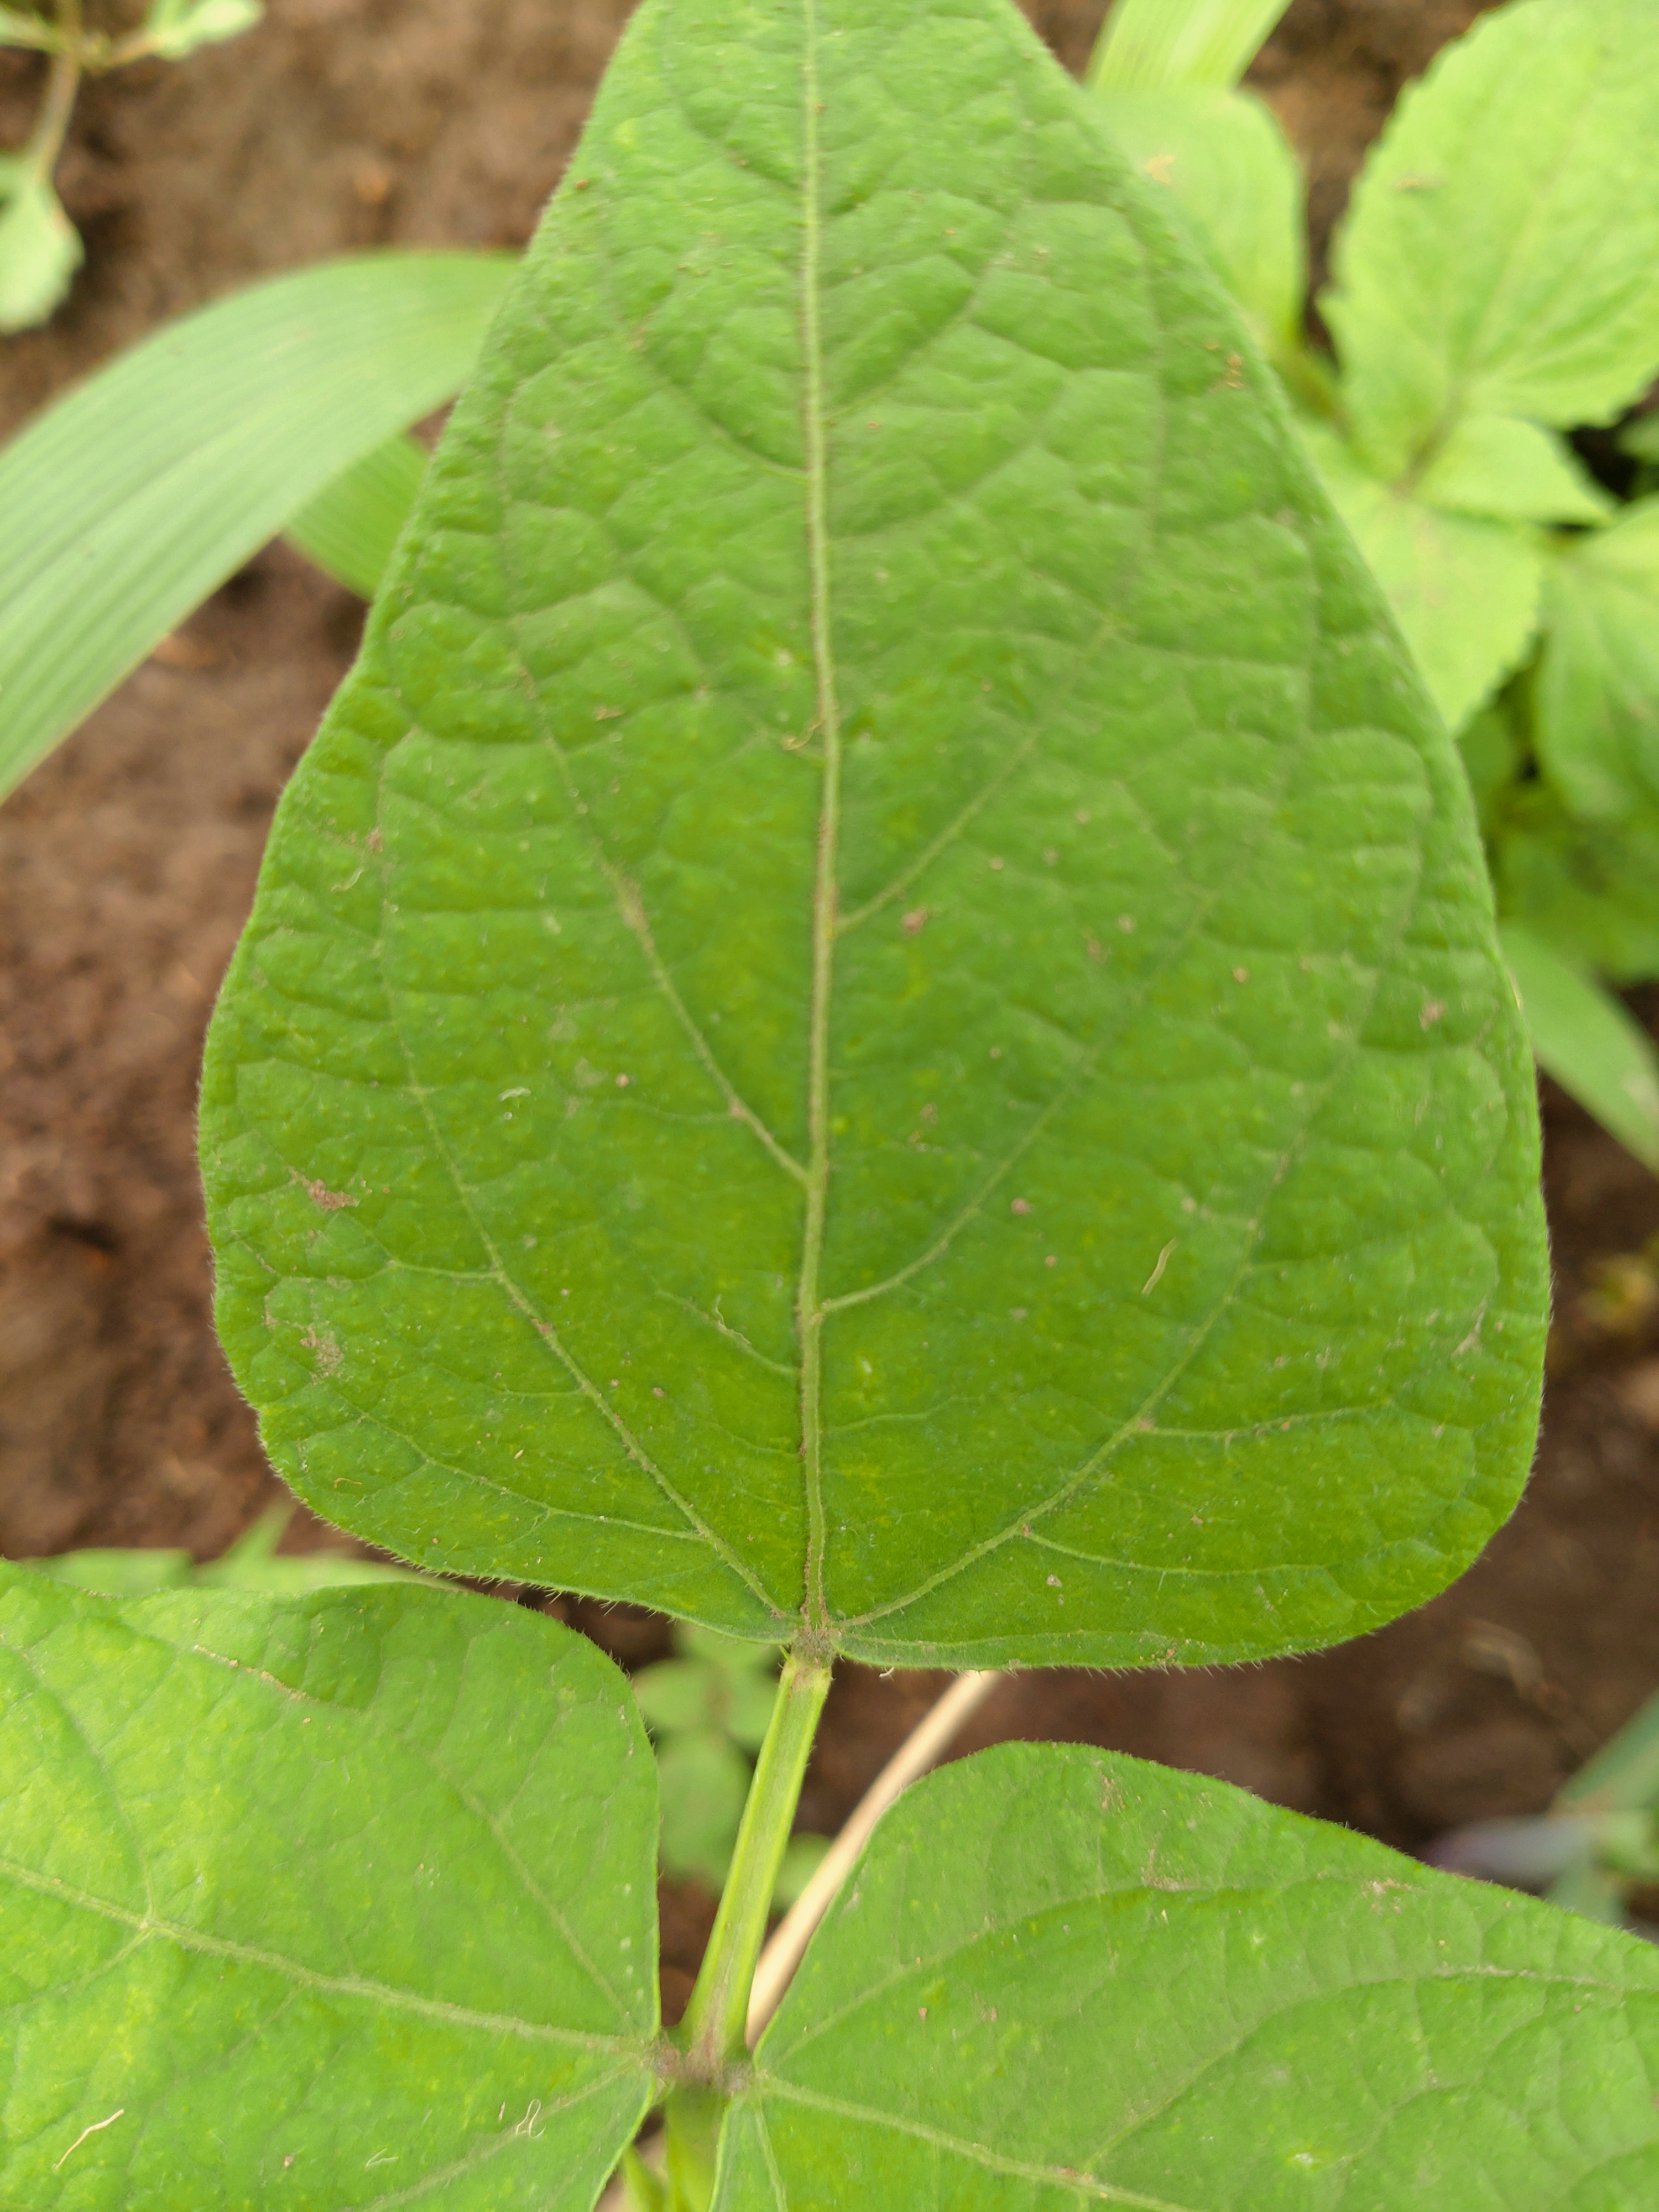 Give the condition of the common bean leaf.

healthy
